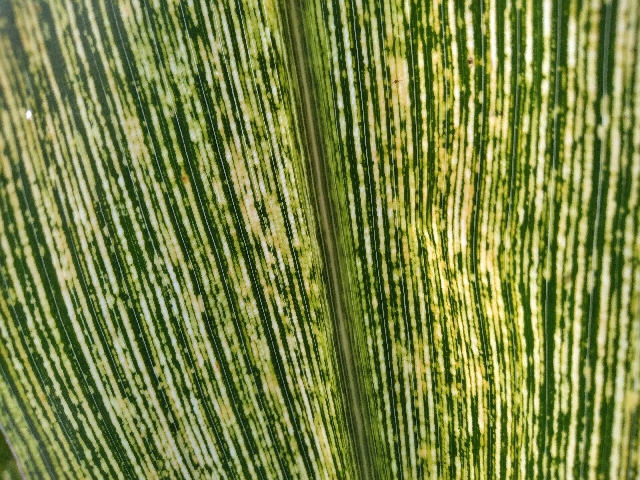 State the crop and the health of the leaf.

maize, maize streak virus
